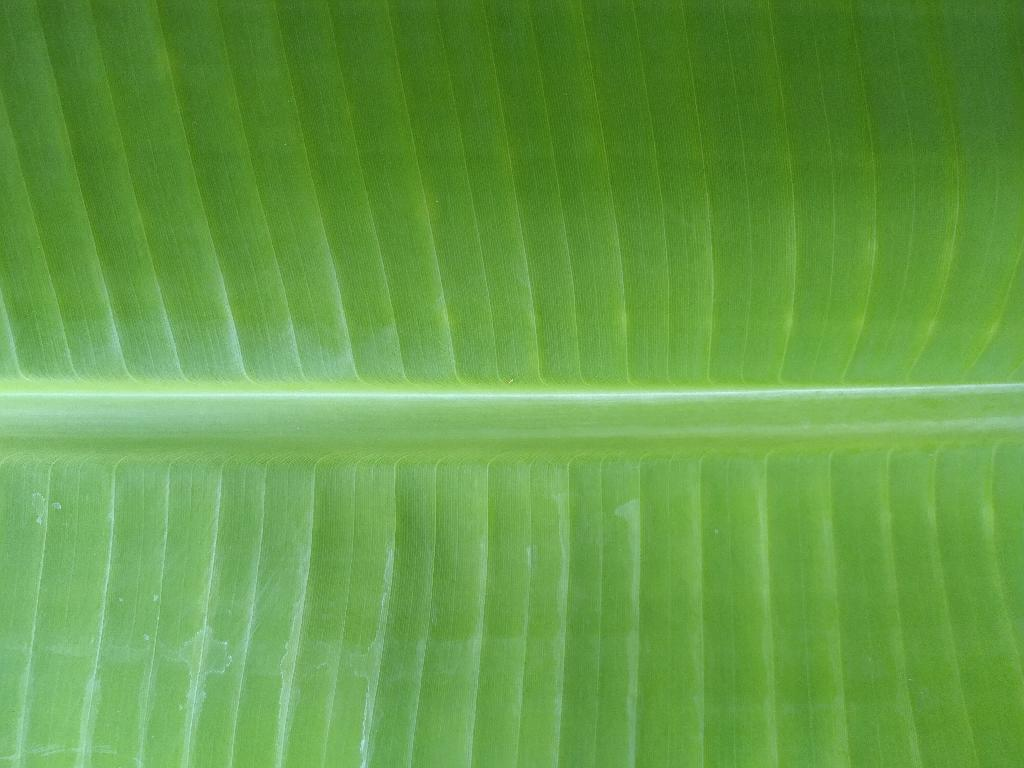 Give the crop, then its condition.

banana, healthy
